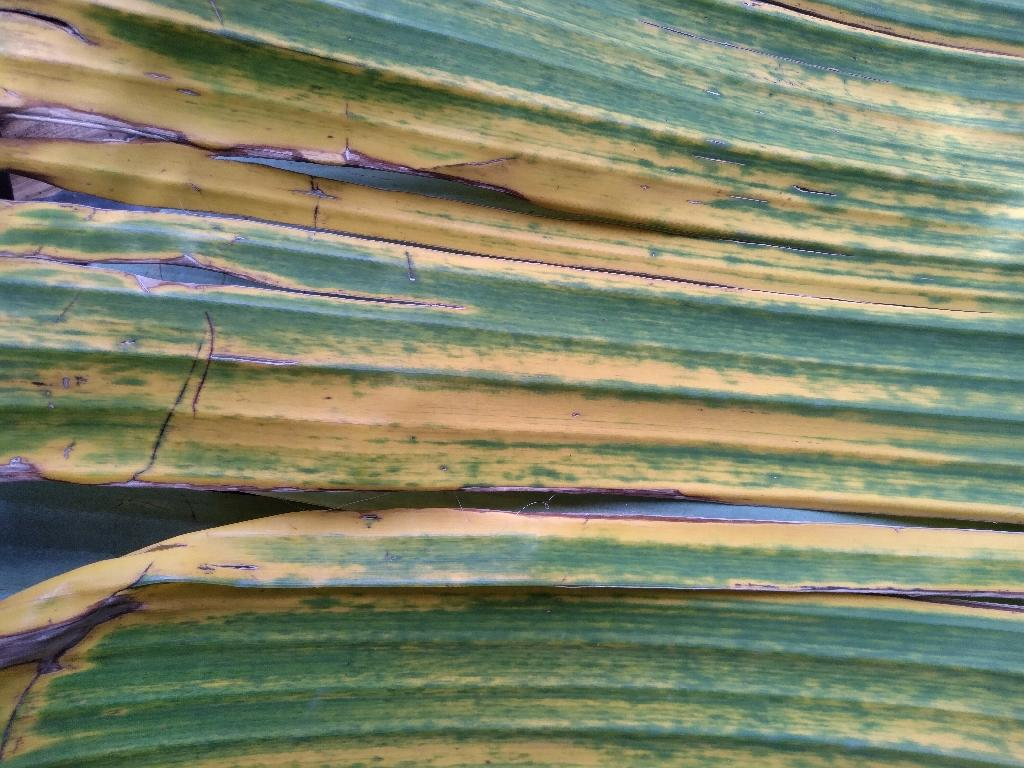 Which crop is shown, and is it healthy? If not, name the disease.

banana, fusarium wilt race 1
